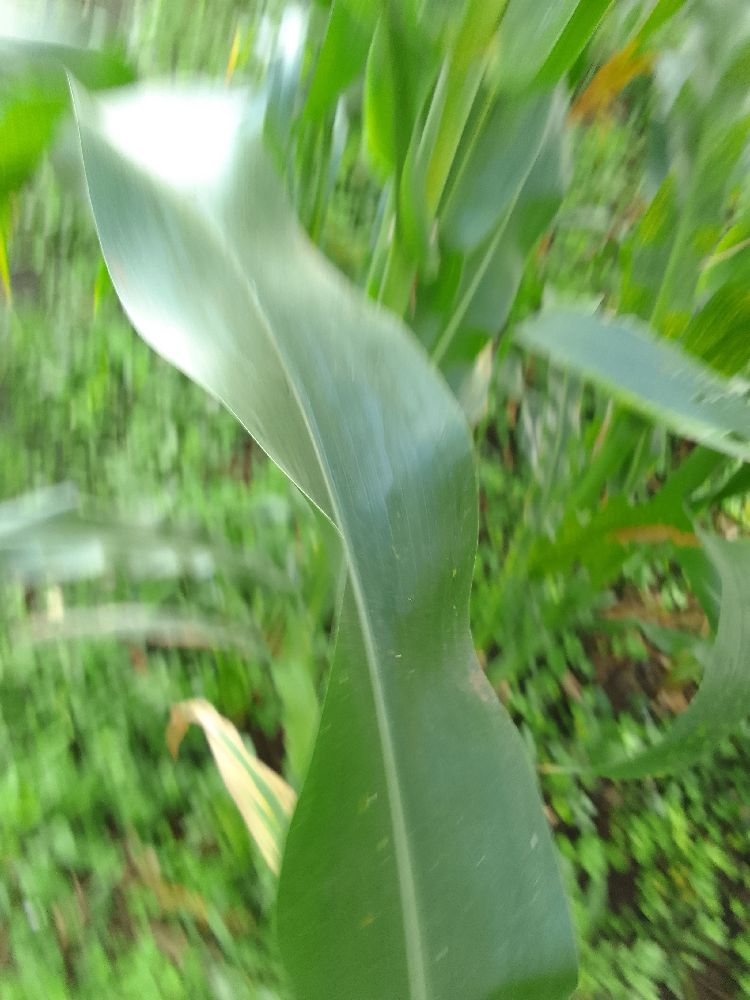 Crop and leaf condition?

maize, healthy
